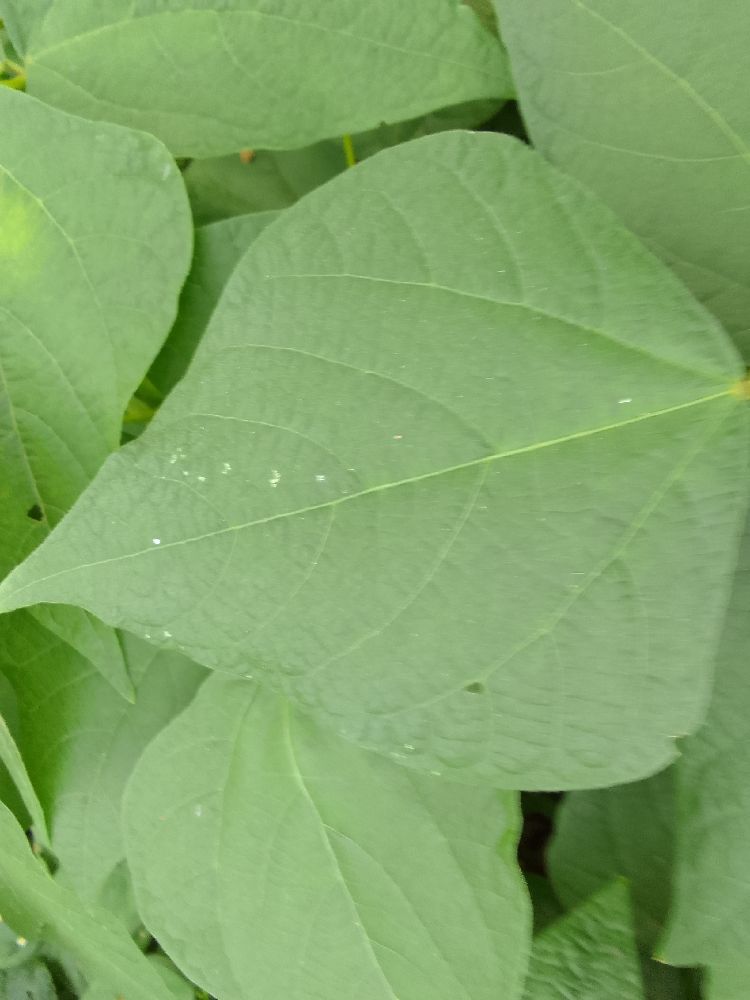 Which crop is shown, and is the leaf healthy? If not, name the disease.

common bean, healthy
